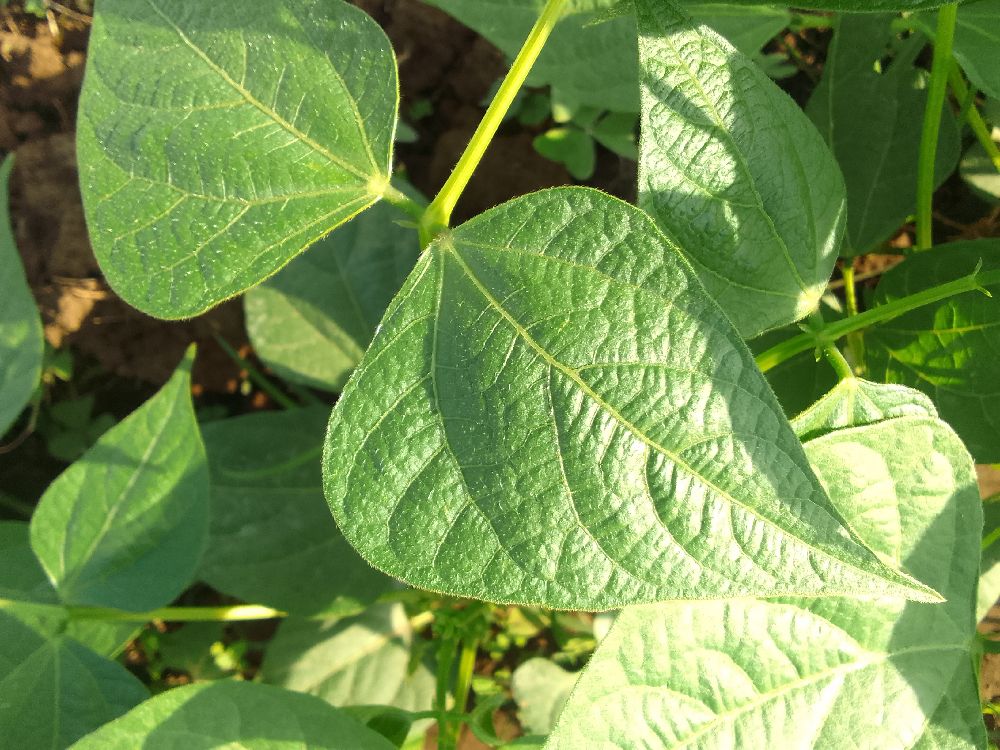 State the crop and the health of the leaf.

common bean, healthy
